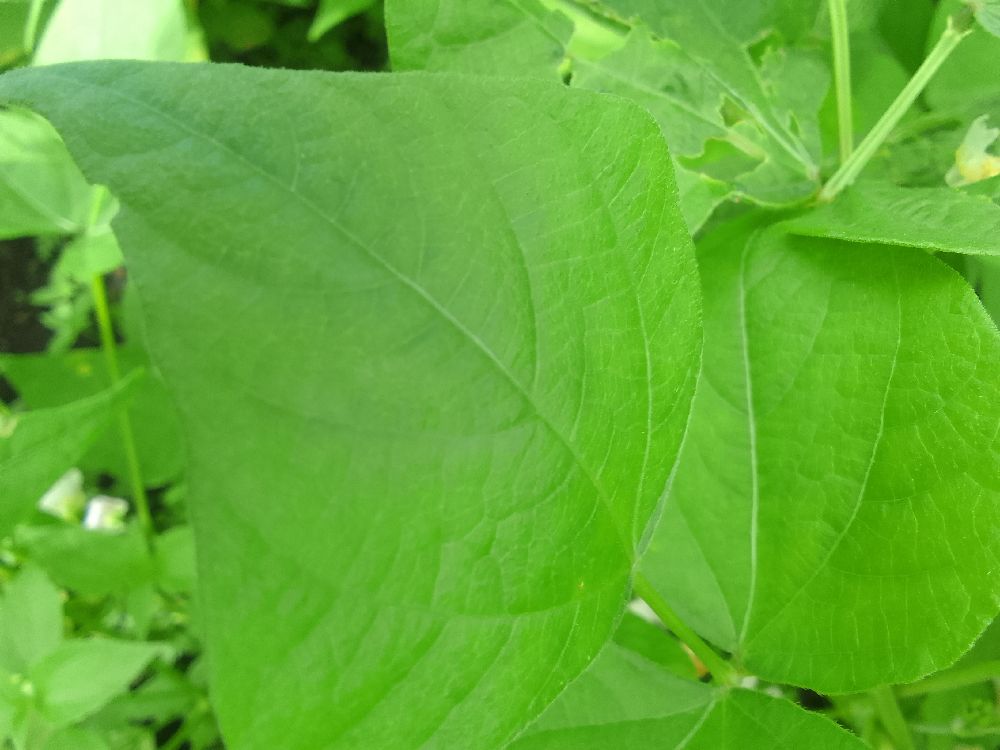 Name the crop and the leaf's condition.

common bean, healthy
